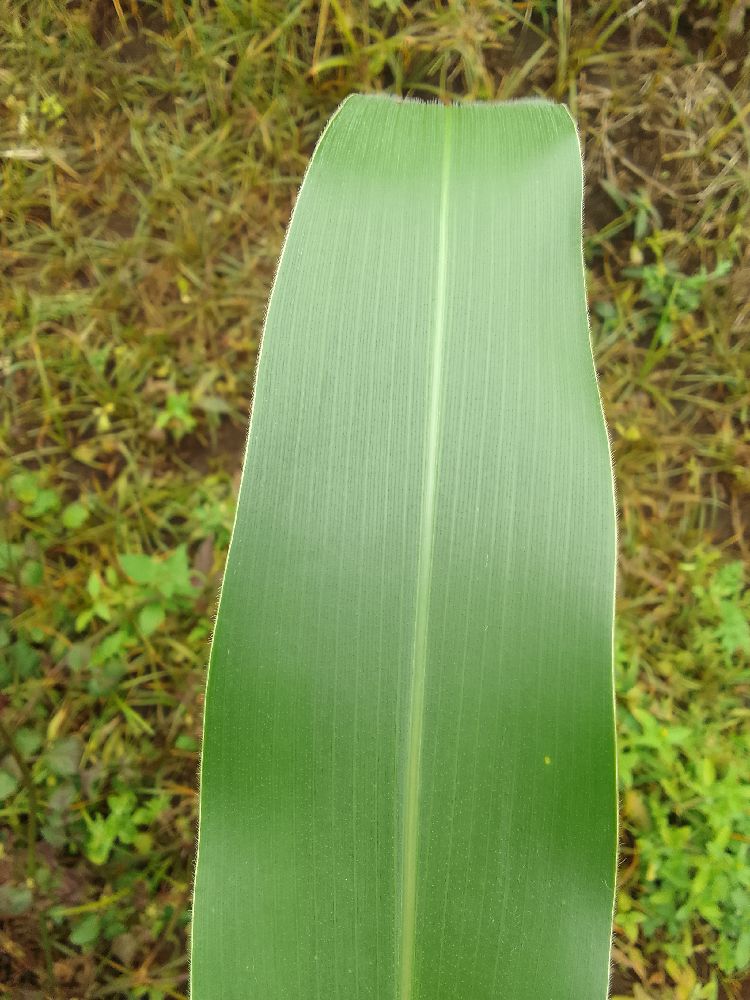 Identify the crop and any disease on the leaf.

maize, healthy
